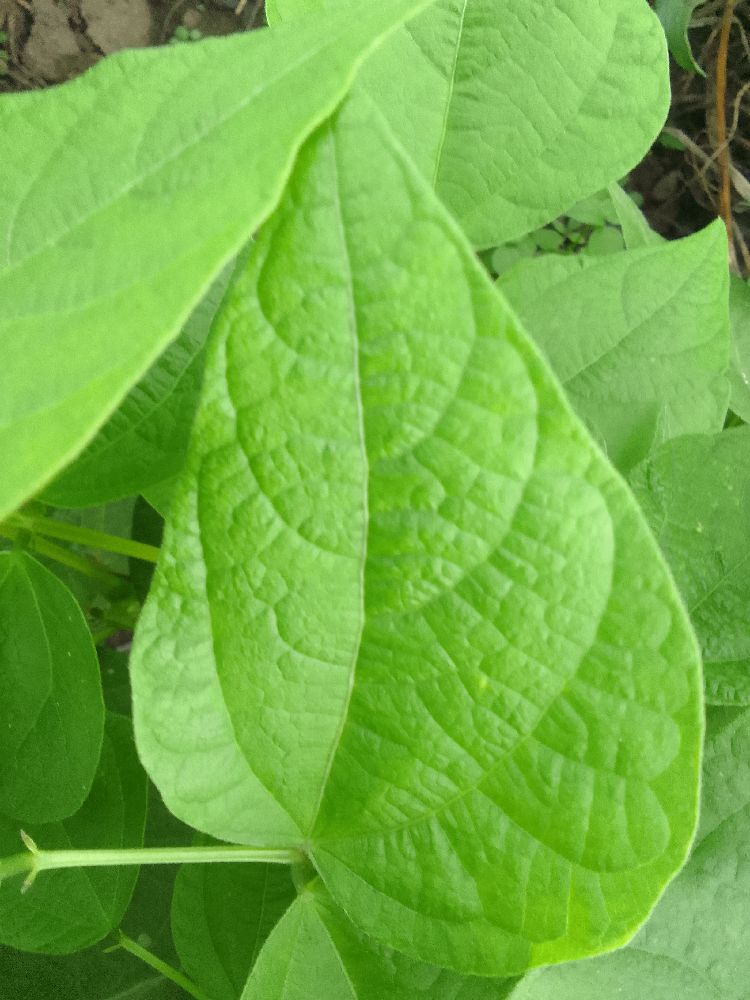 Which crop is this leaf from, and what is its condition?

common bean, healthy
